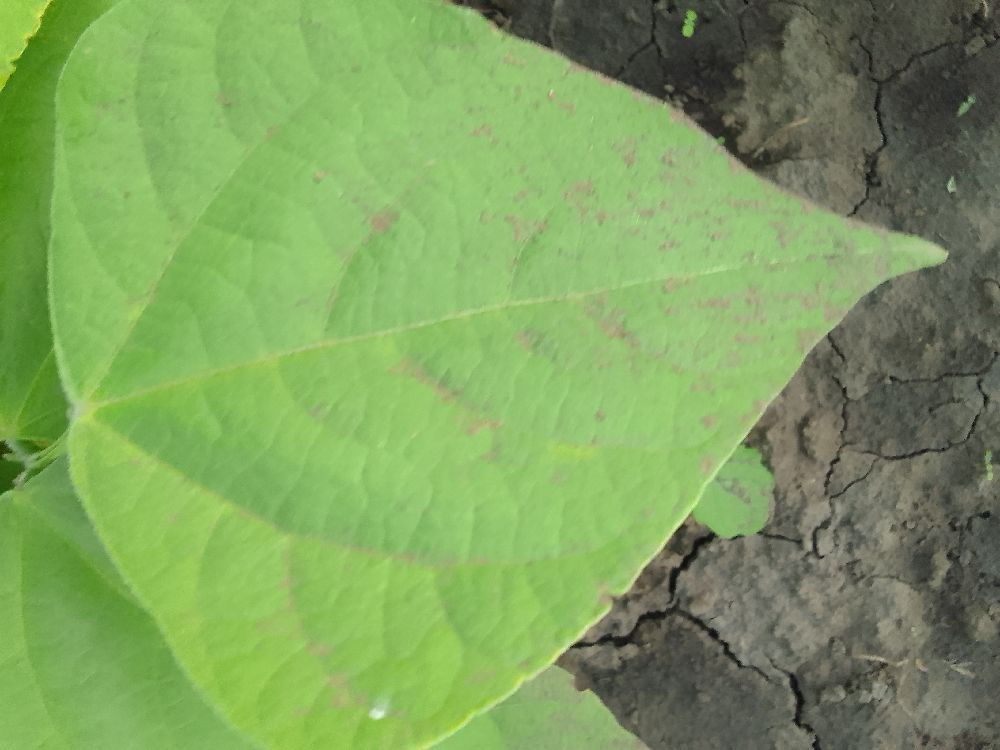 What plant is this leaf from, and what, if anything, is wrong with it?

common bean, healthy
